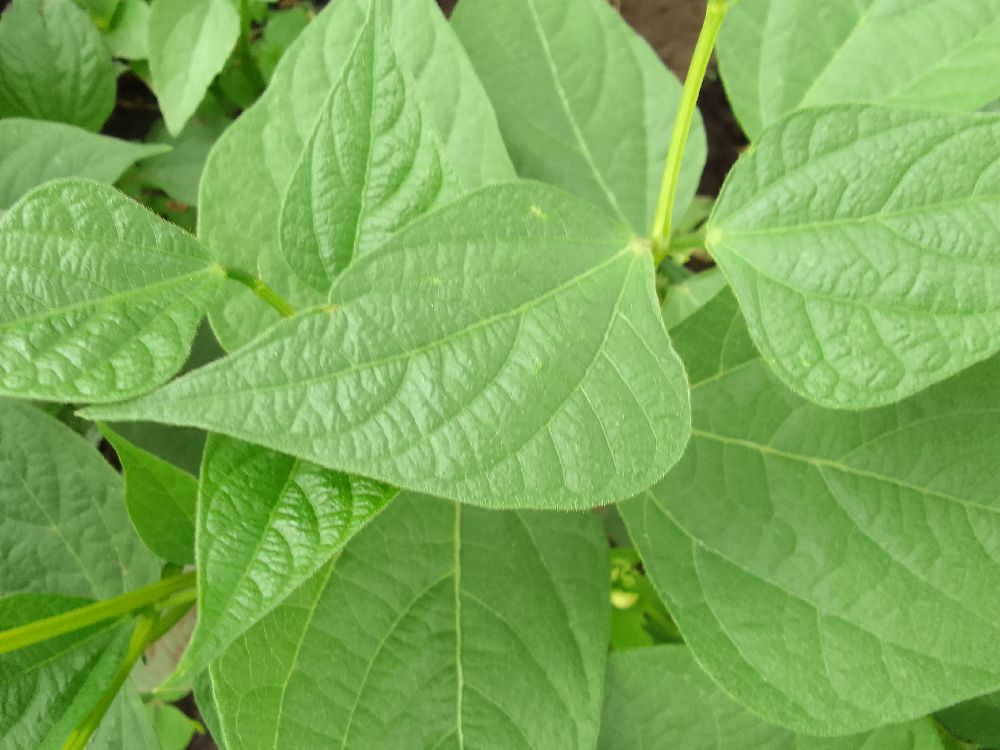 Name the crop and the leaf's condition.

common bean, healthy
